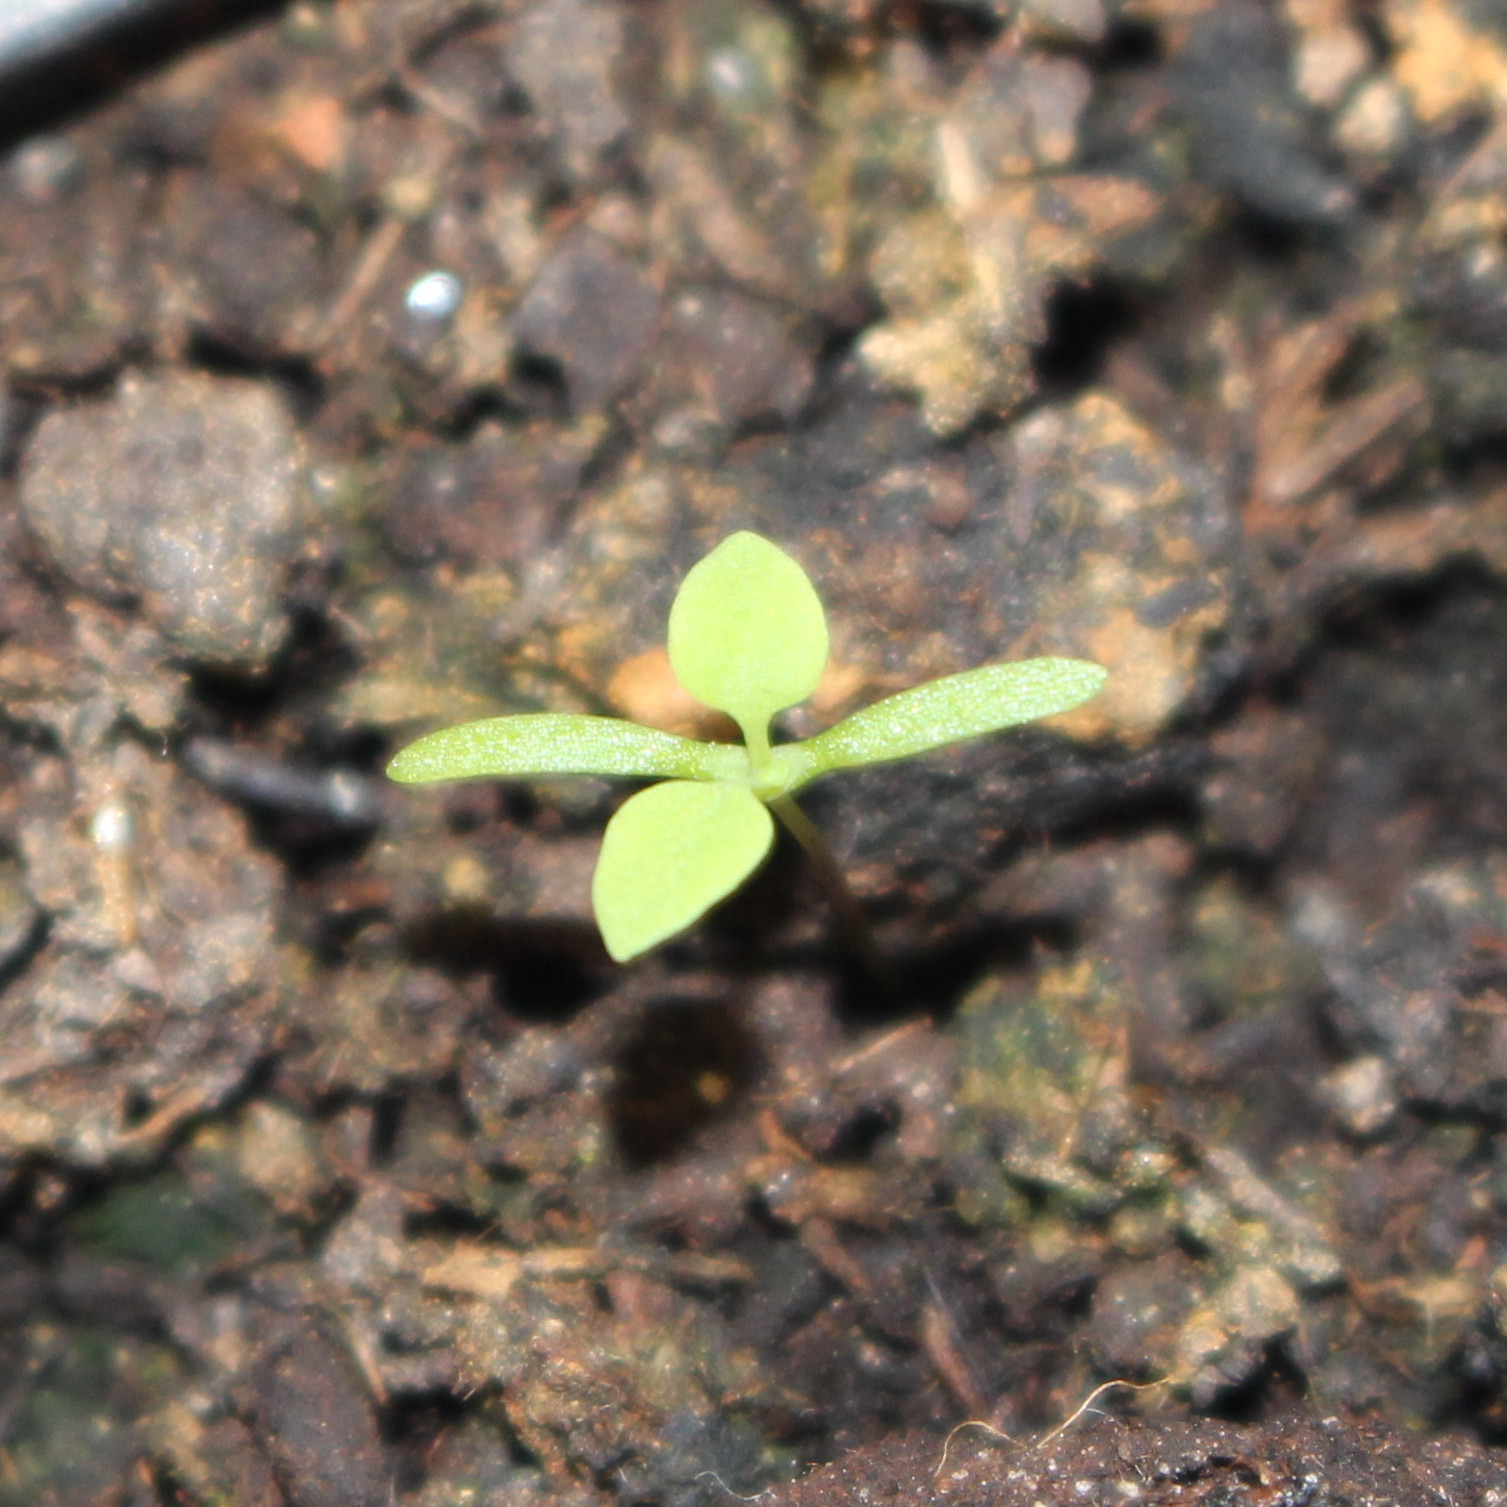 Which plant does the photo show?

Papaver rhoeas
